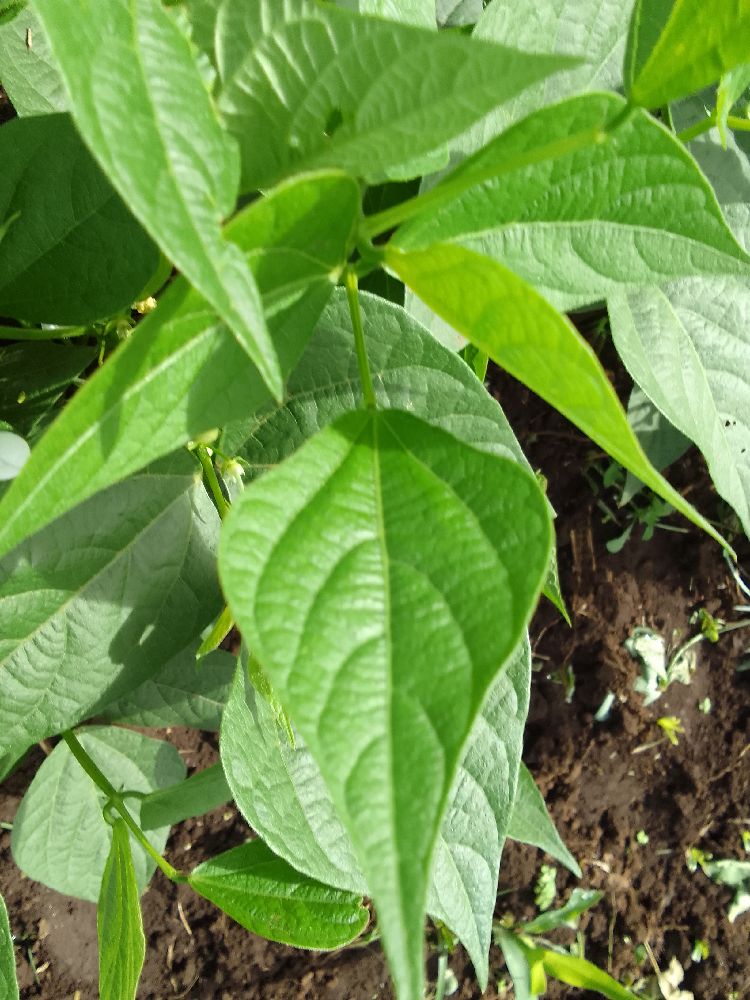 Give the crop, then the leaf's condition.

common bean, healthy
